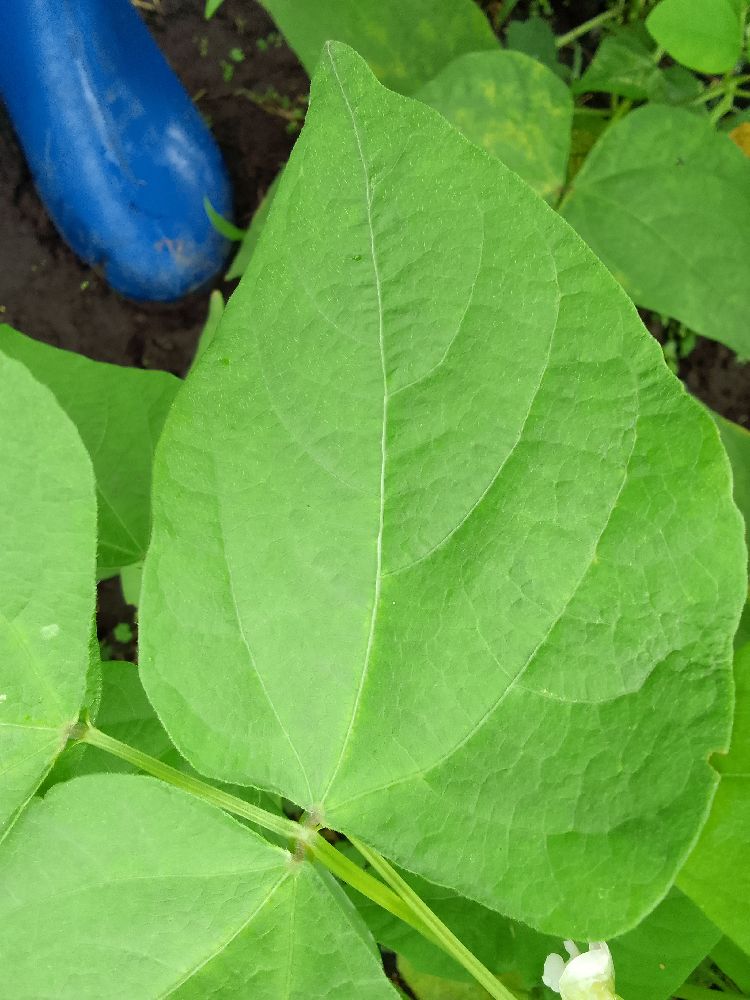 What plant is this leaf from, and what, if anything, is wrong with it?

common bean, healthy
